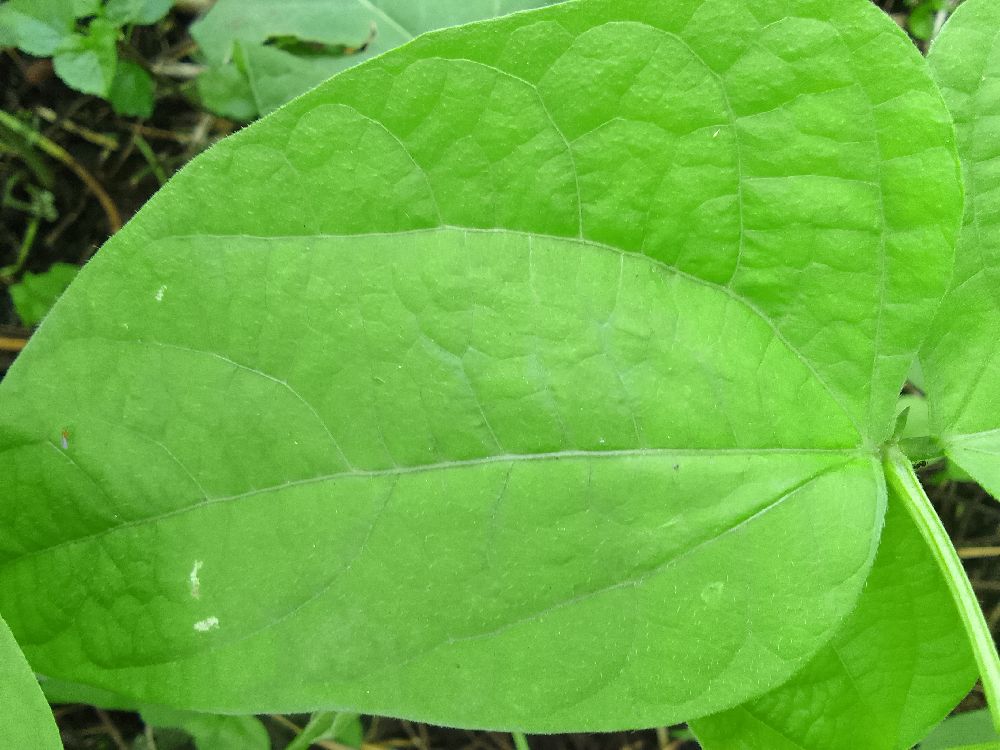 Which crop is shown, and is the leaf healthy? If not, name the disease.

common bean, healthy
